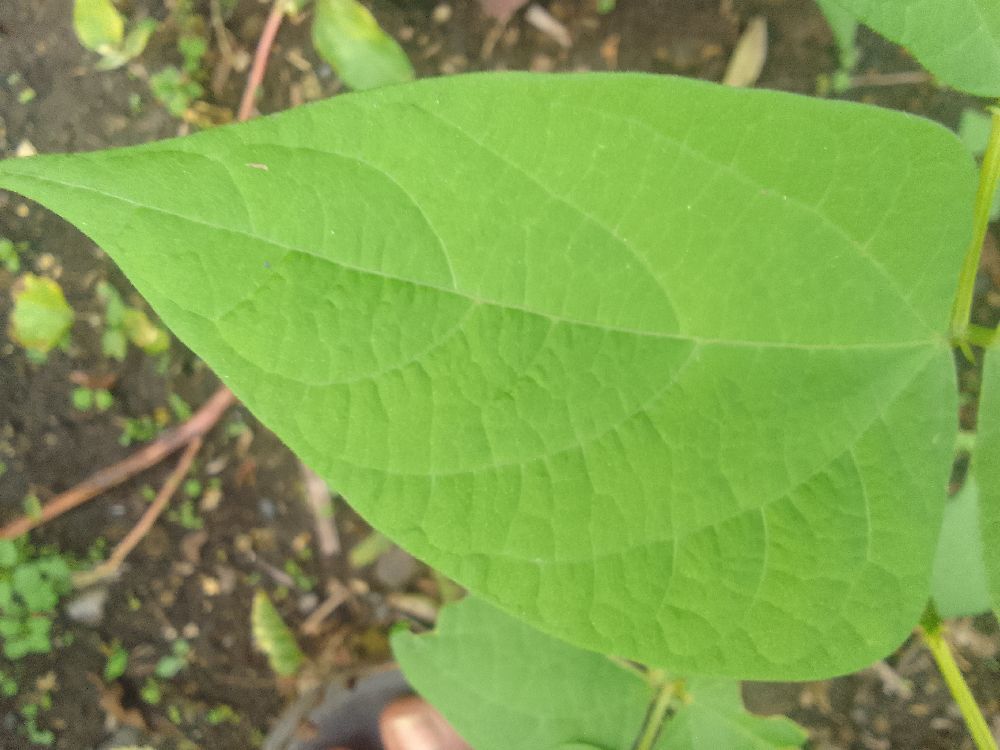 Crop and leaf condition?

common bean, healthy
